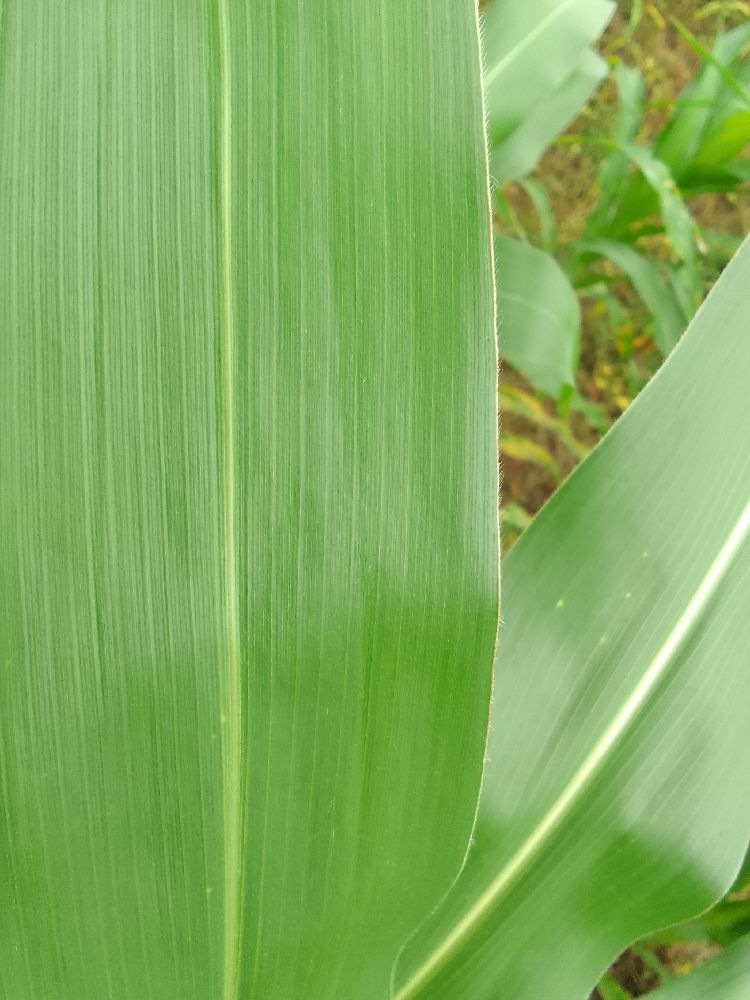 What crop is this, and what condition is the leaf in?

maize, healthy
